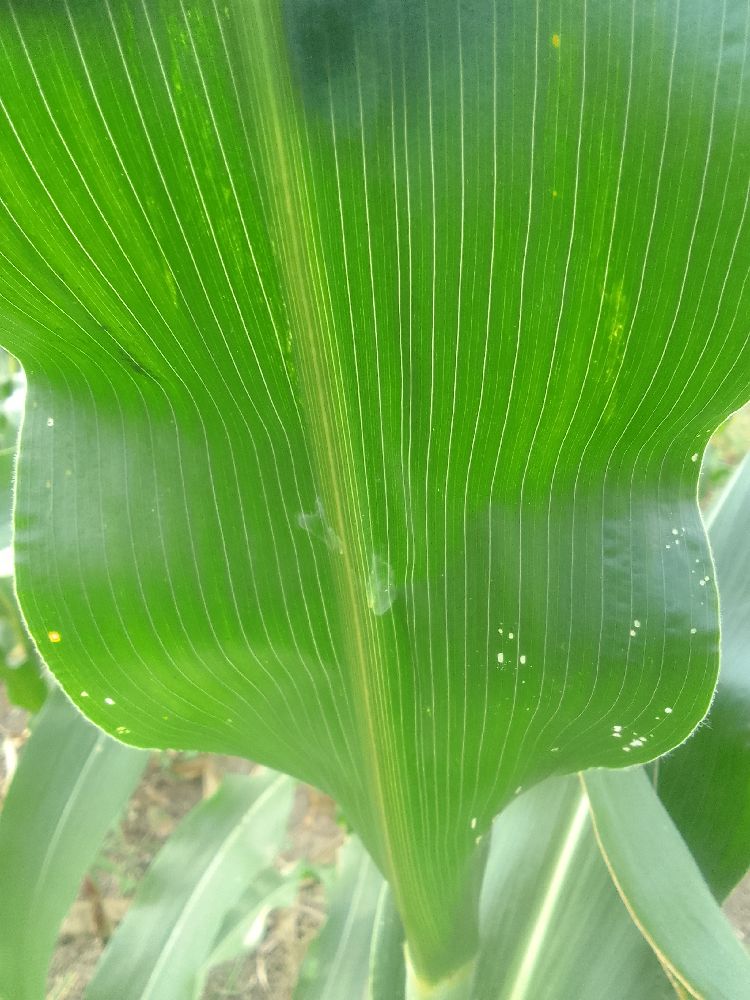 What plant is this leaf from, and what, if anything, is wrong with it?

maize, healthy
